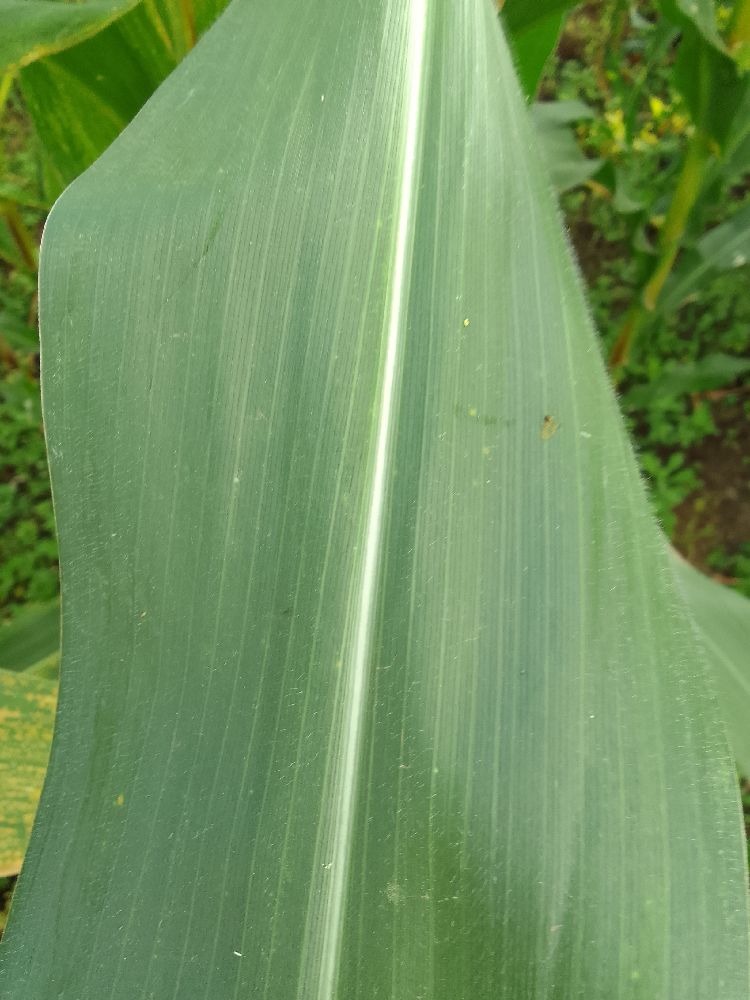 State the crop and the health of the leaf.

maize, healthy
